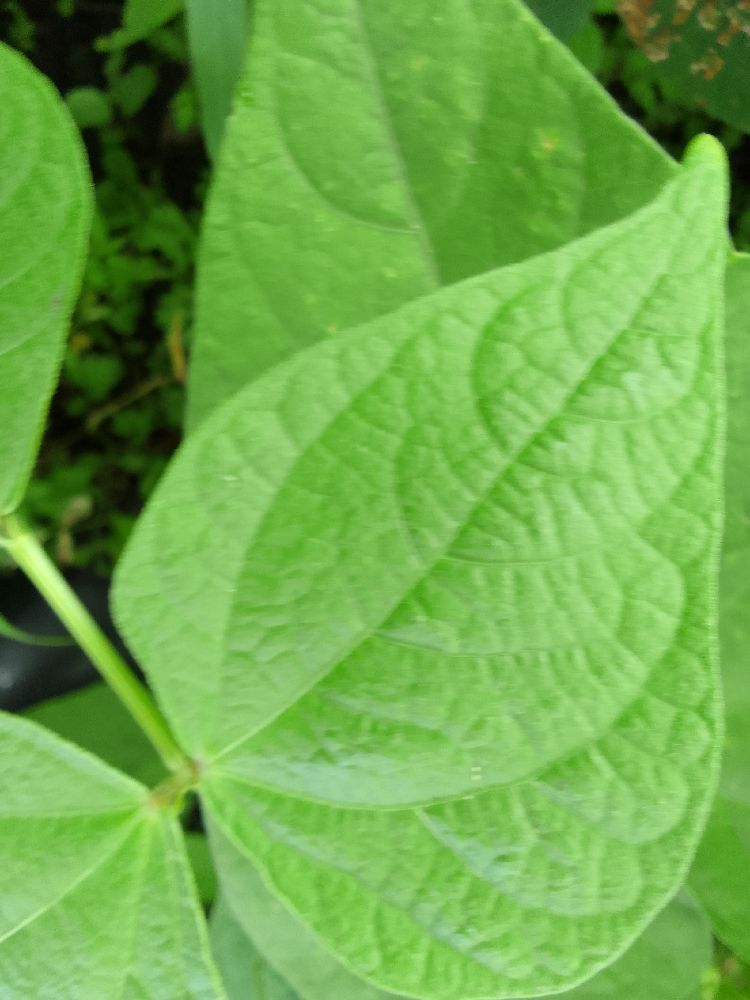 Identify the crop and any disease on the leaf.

common bean, healthy
